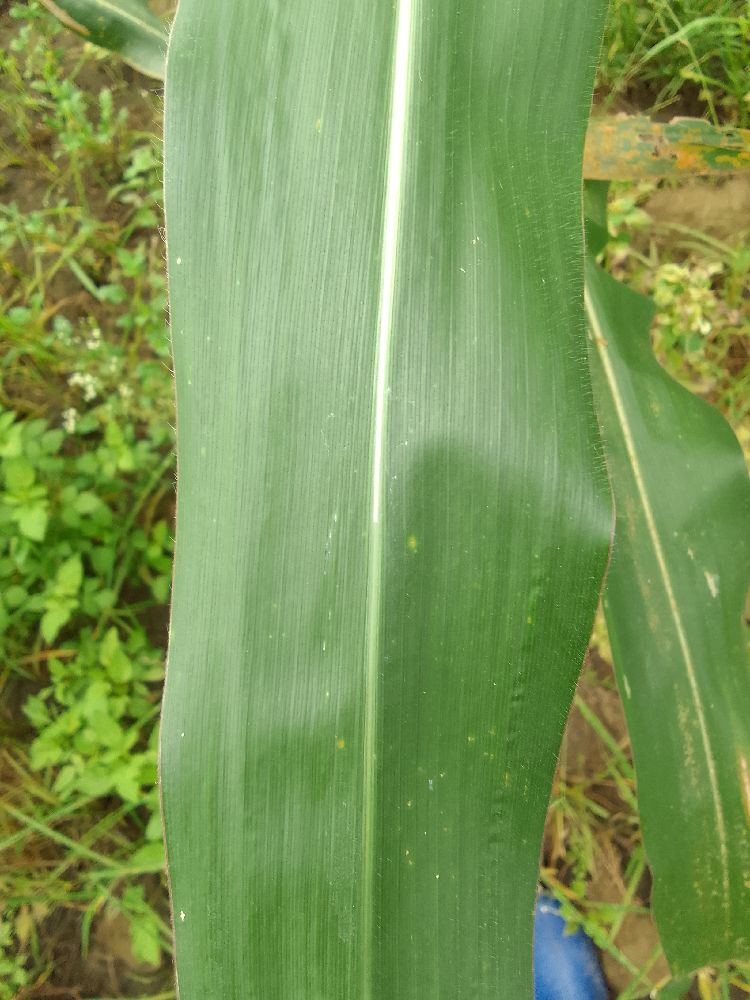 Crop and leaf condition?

maize, healthy
